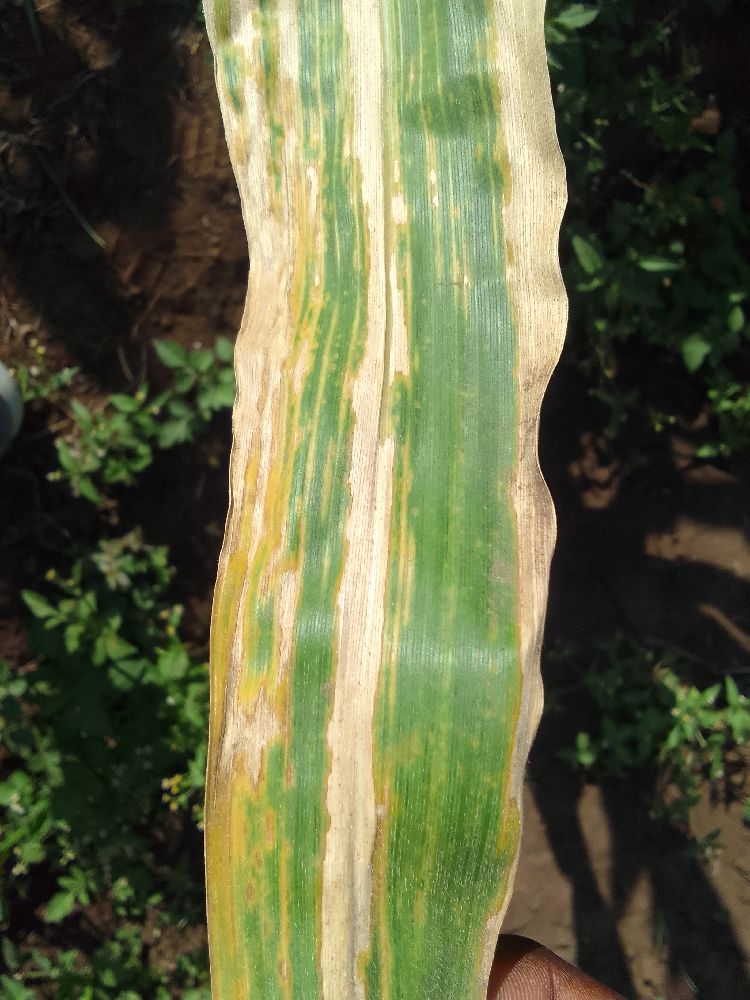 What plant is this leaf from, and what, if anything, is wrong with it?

maize, maize lethal necrosis
